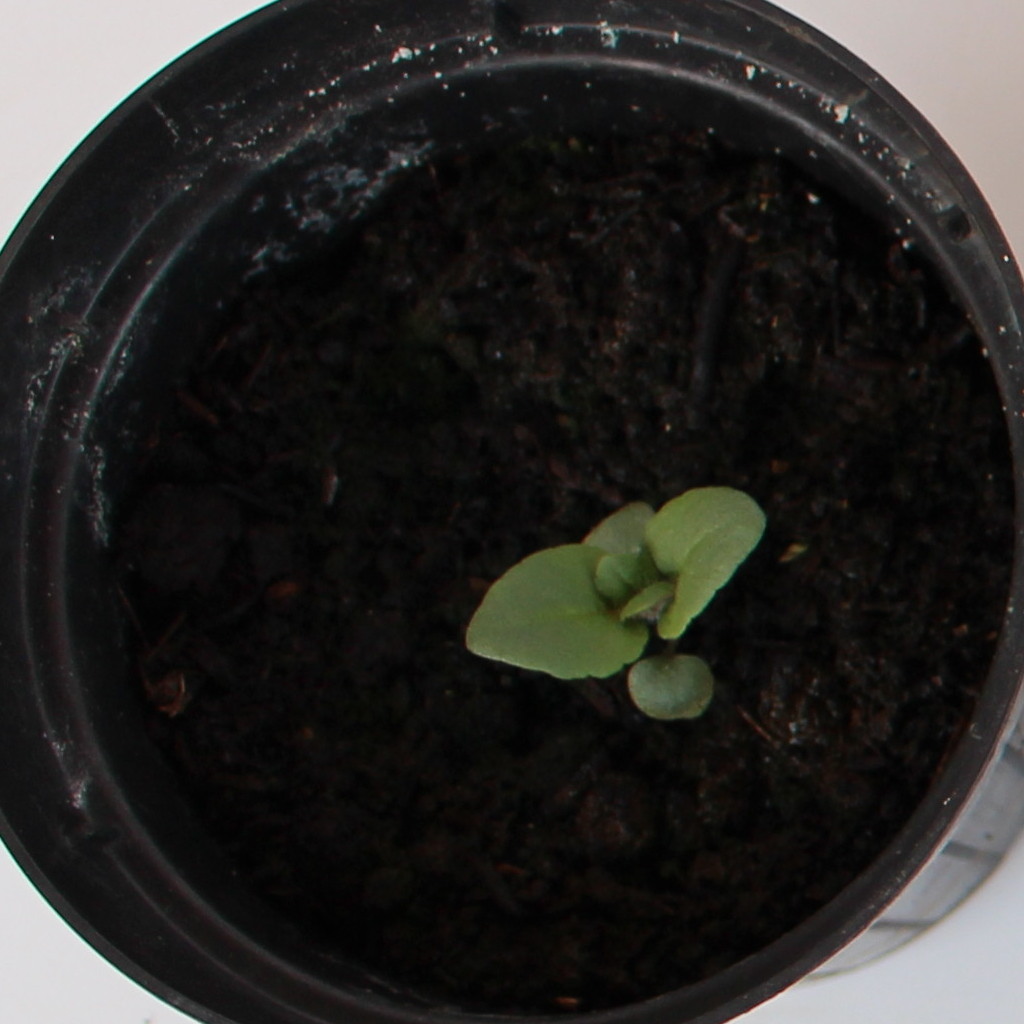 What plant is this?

Veronica persica
